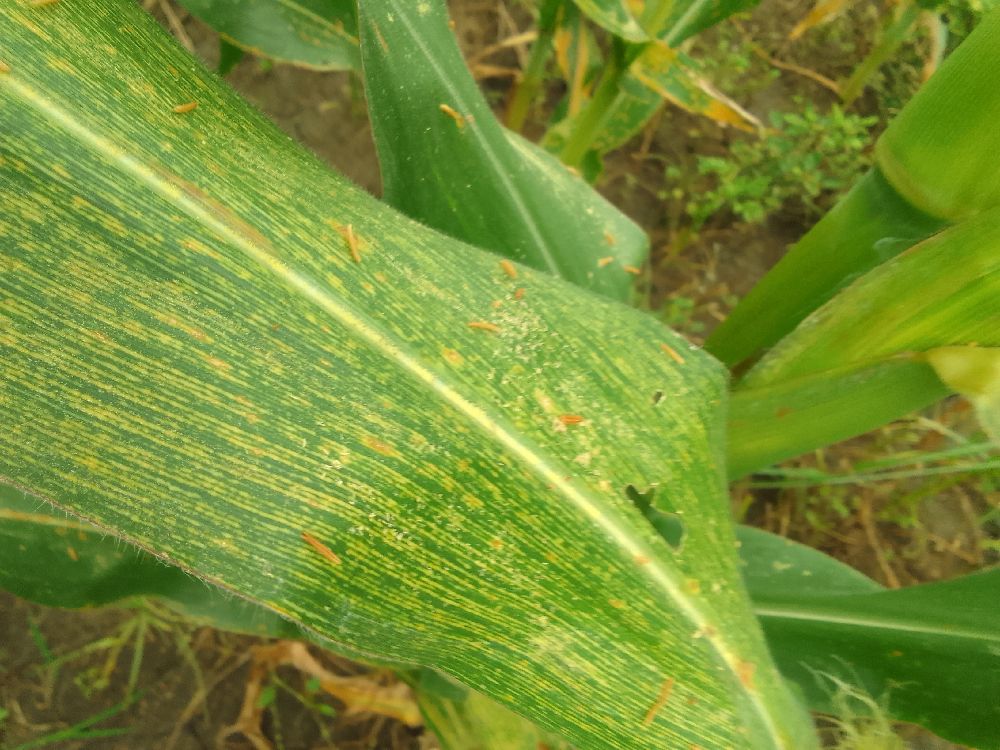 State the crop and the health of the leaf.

maize, maize streak virus
